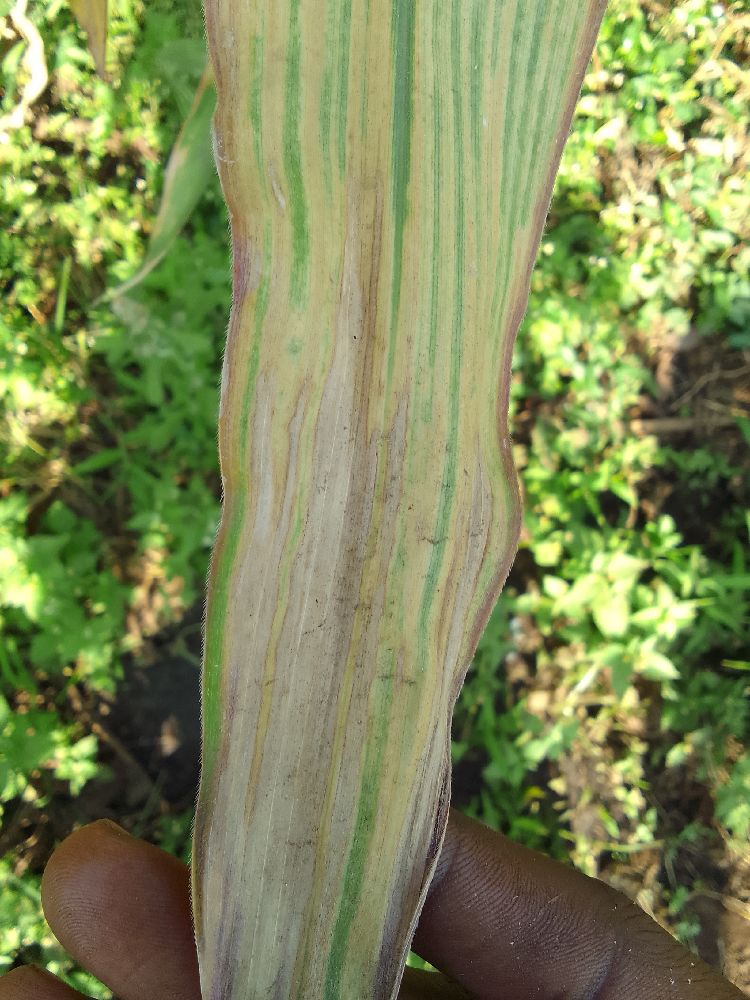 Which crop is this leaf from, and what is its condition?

maize, maize lethal necrosis
